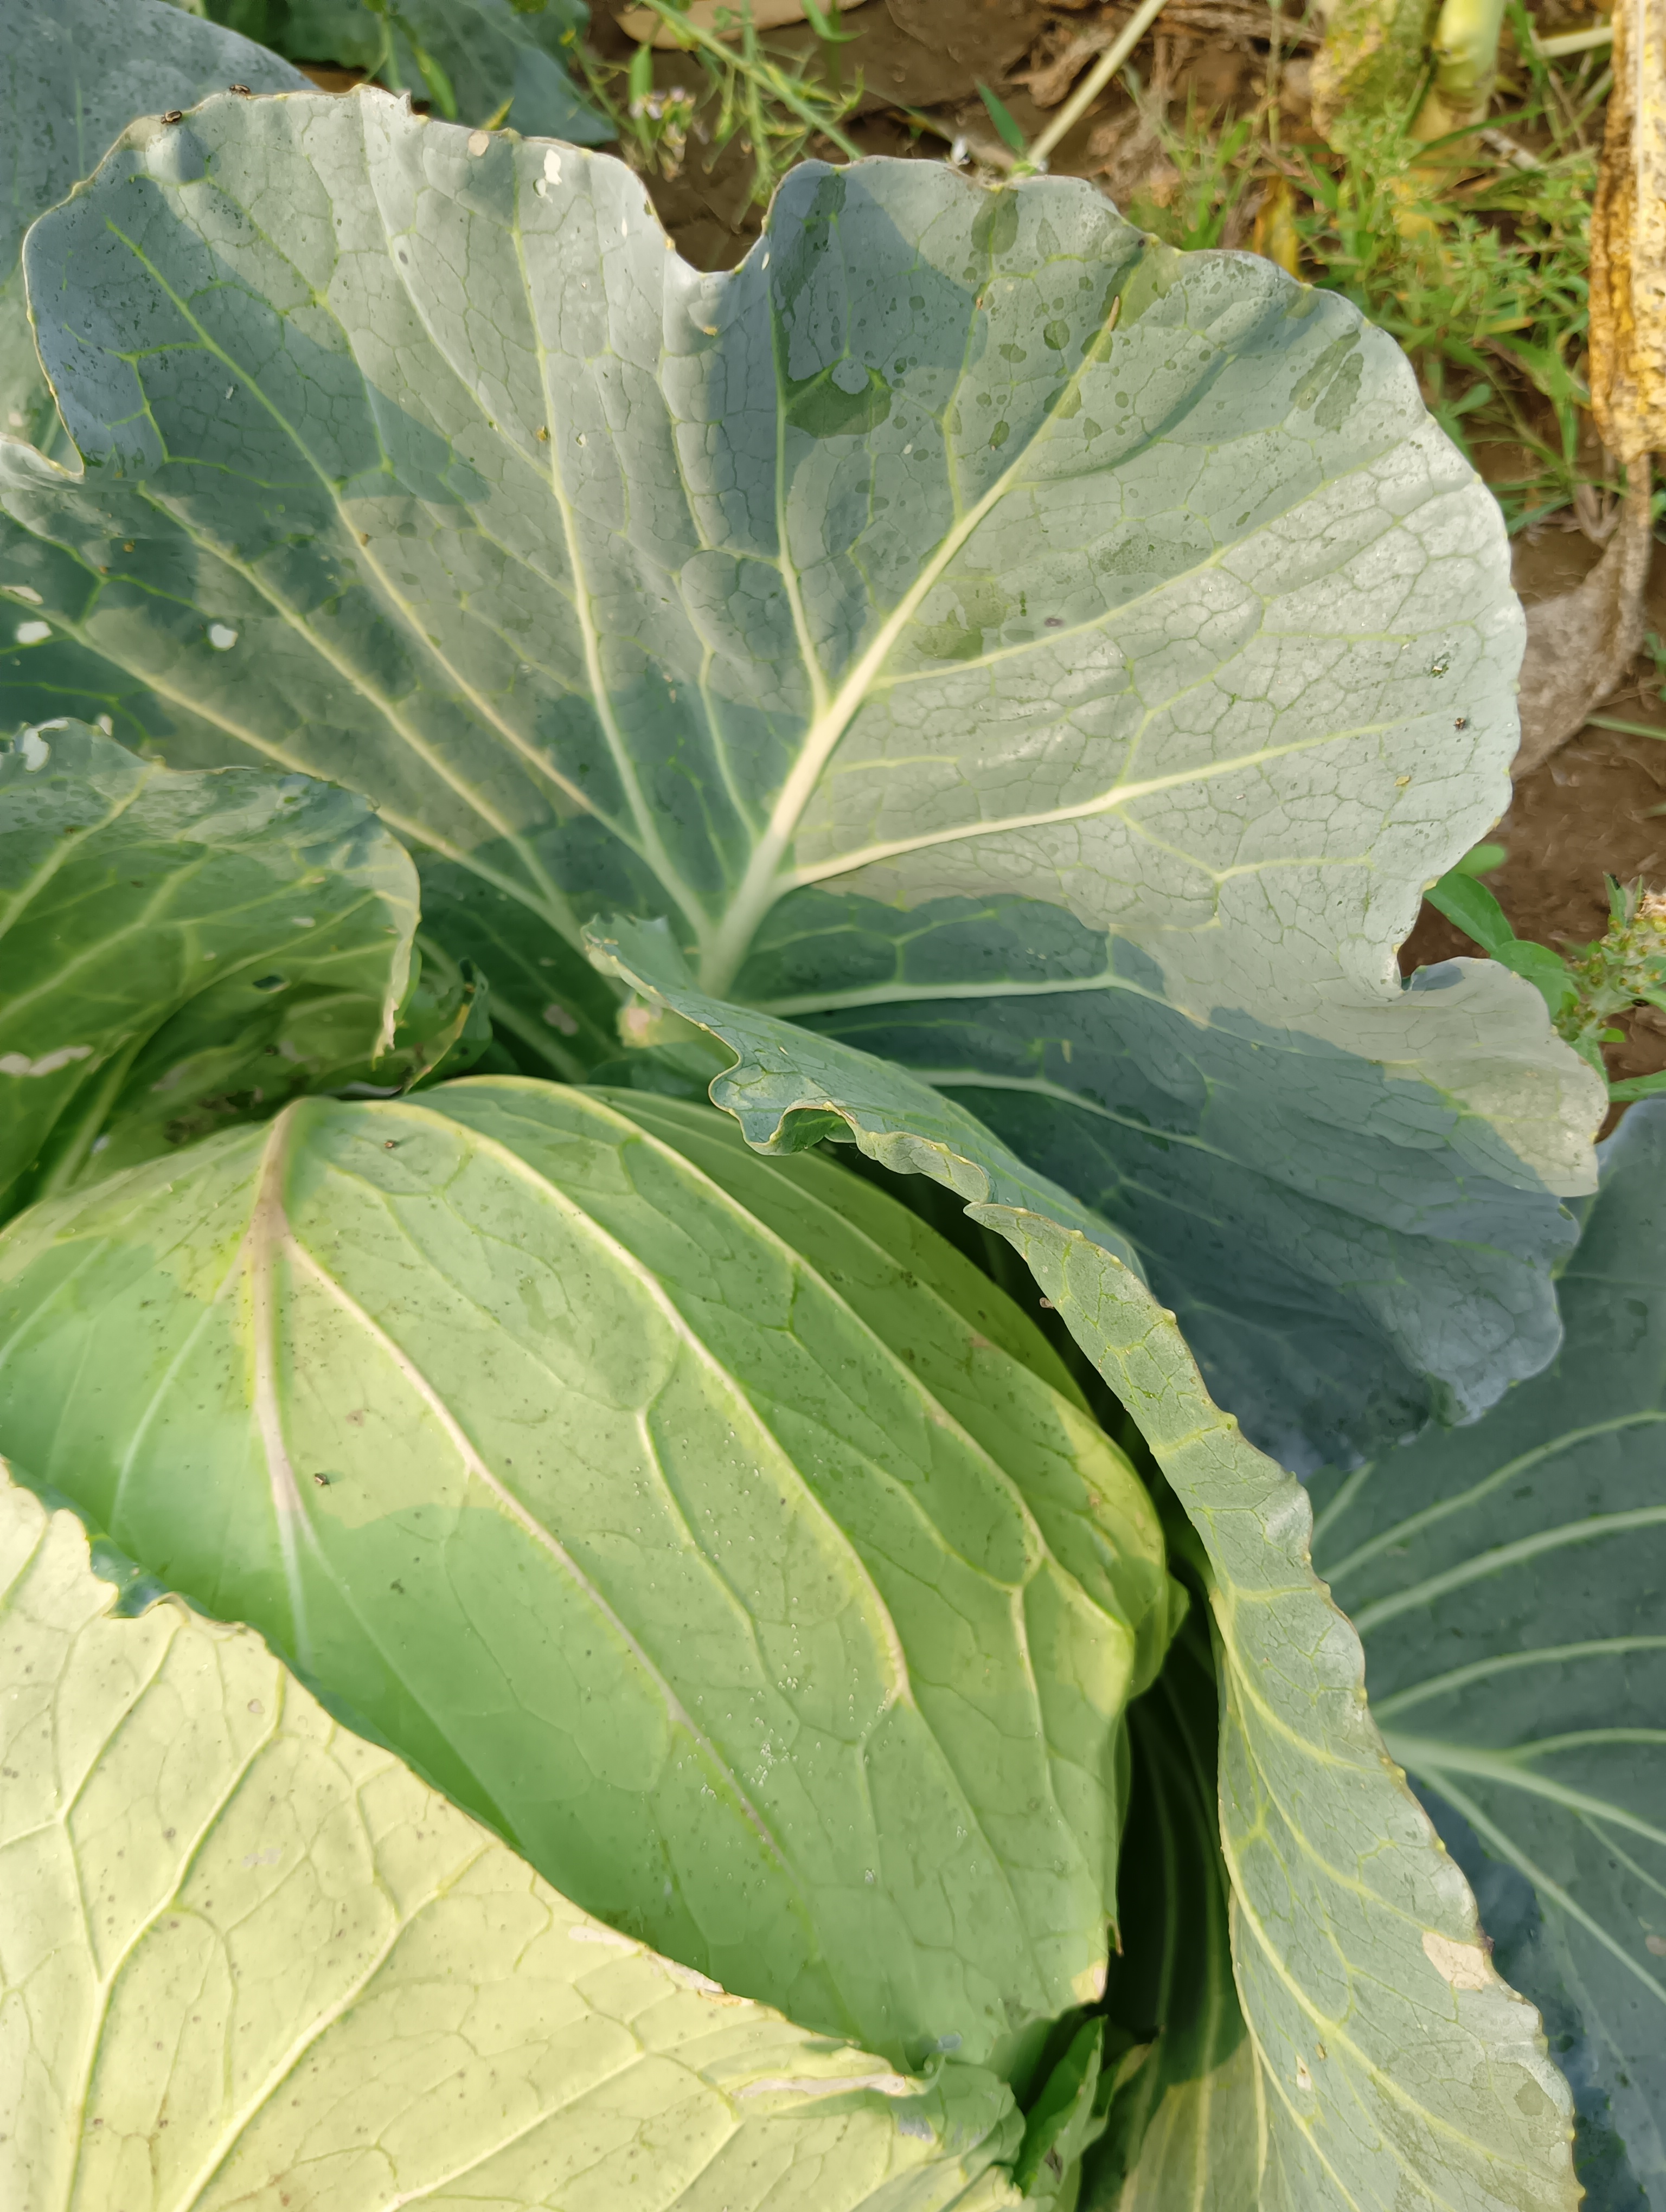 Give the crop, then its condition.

cabbage, healthy
